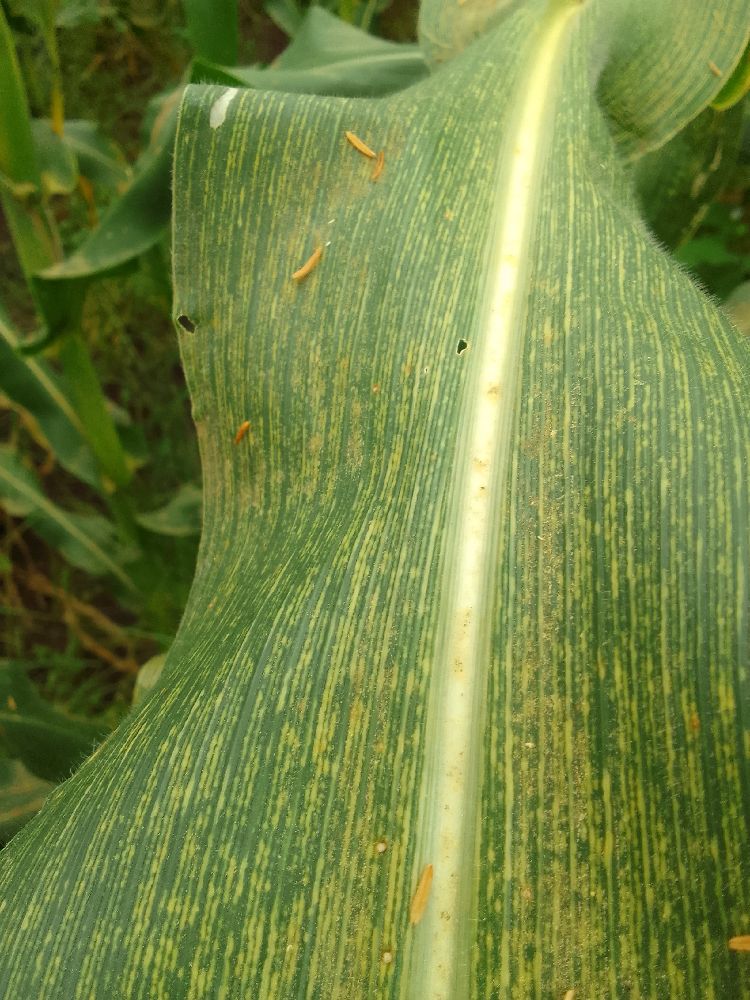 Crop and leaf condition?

maize, maize streak virus
